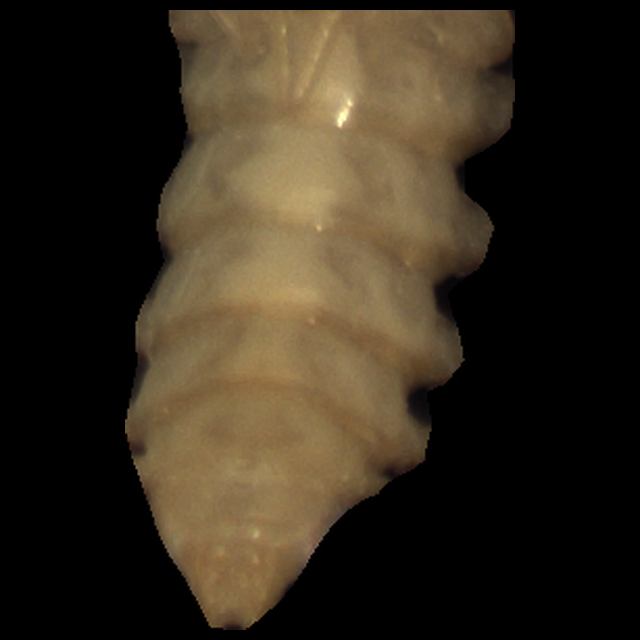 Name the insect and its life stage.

mealworm pupa
